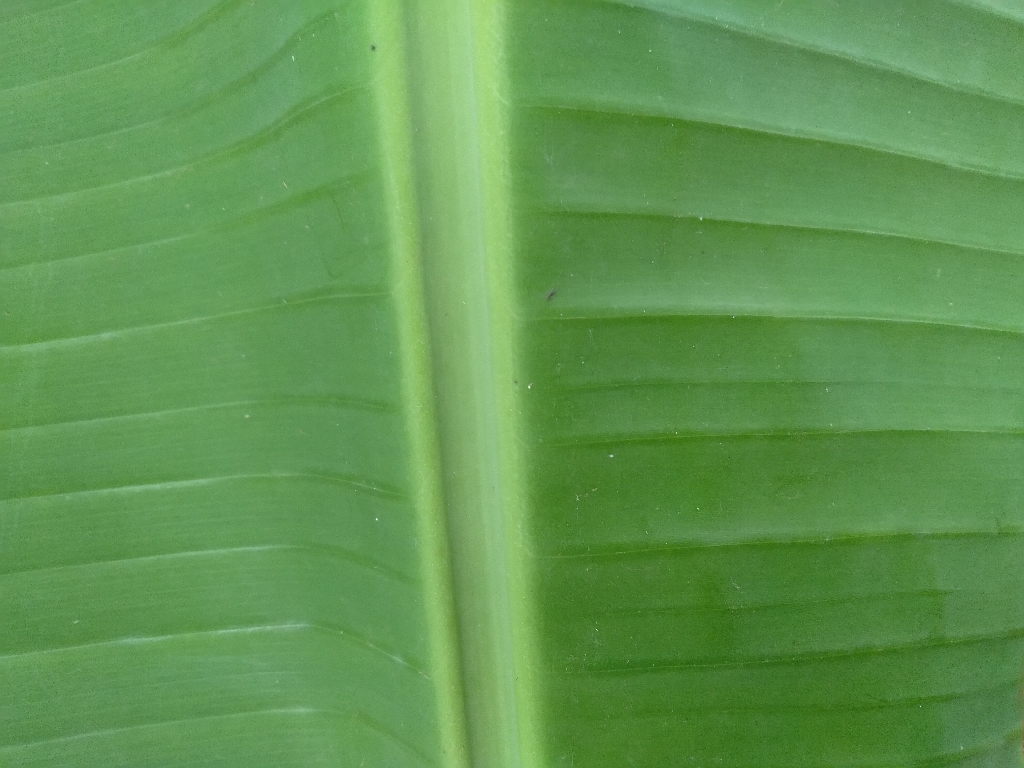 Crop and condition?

banana, healthy
